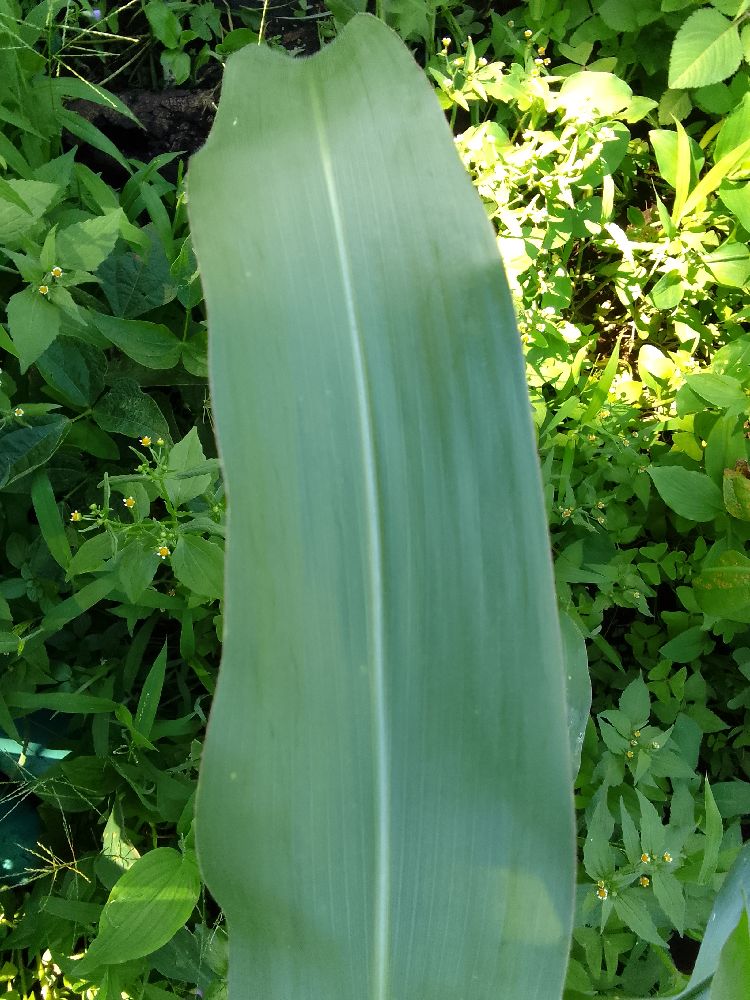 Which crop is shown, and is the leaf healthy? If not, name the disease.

maize, healthy
